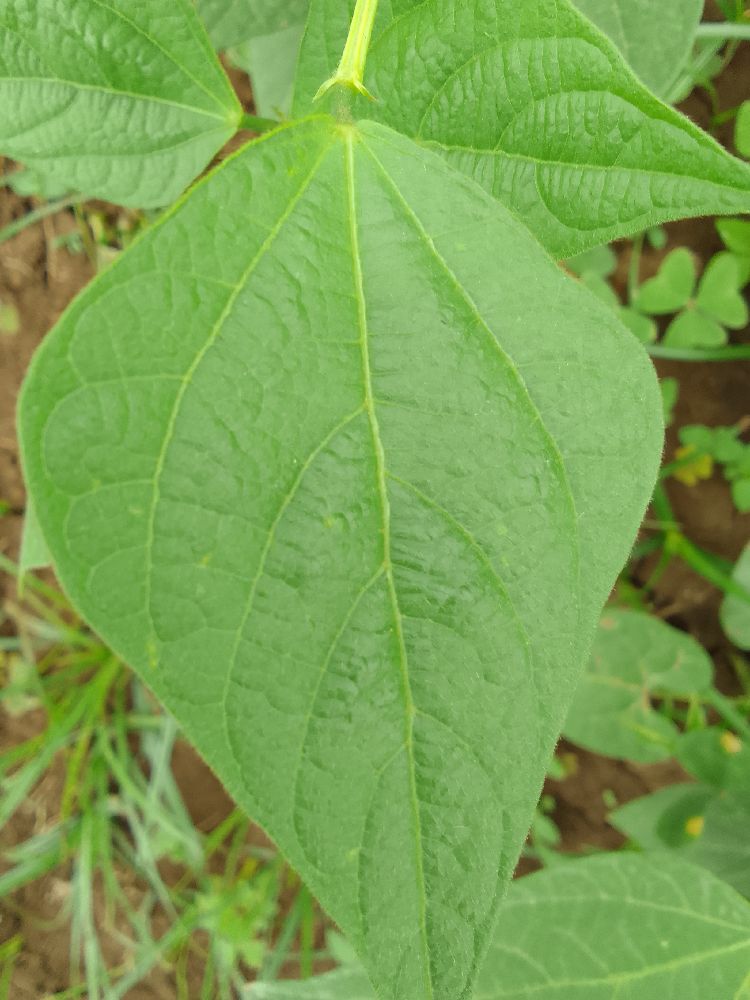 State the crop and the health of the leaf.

common bean, healthy
